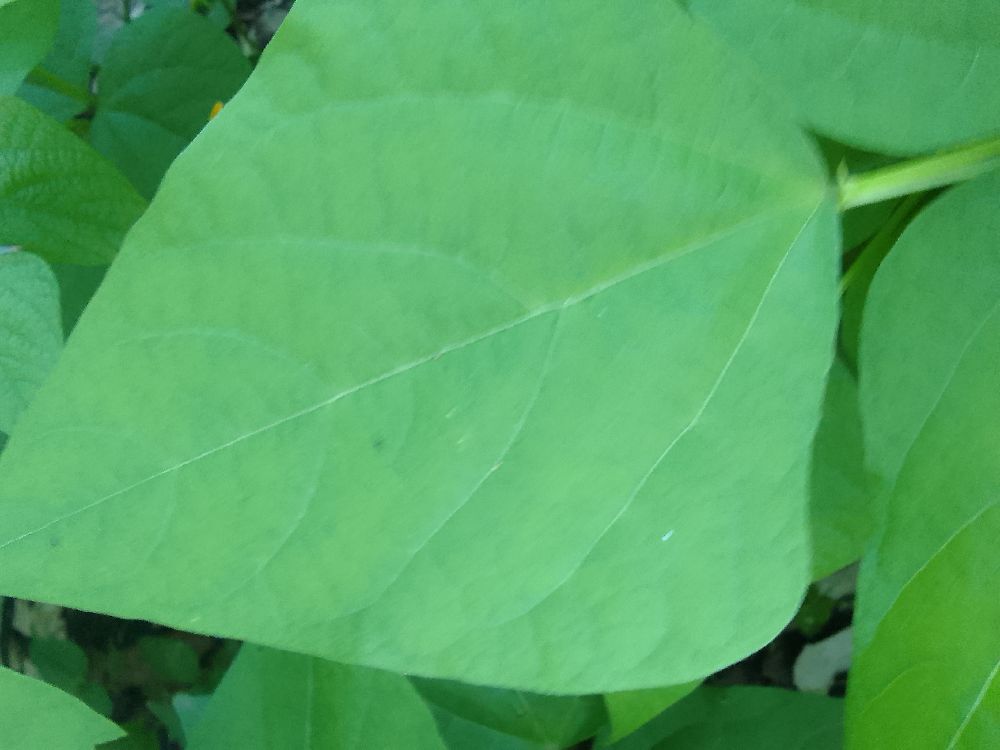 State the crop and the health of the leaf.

common bean, healthy
